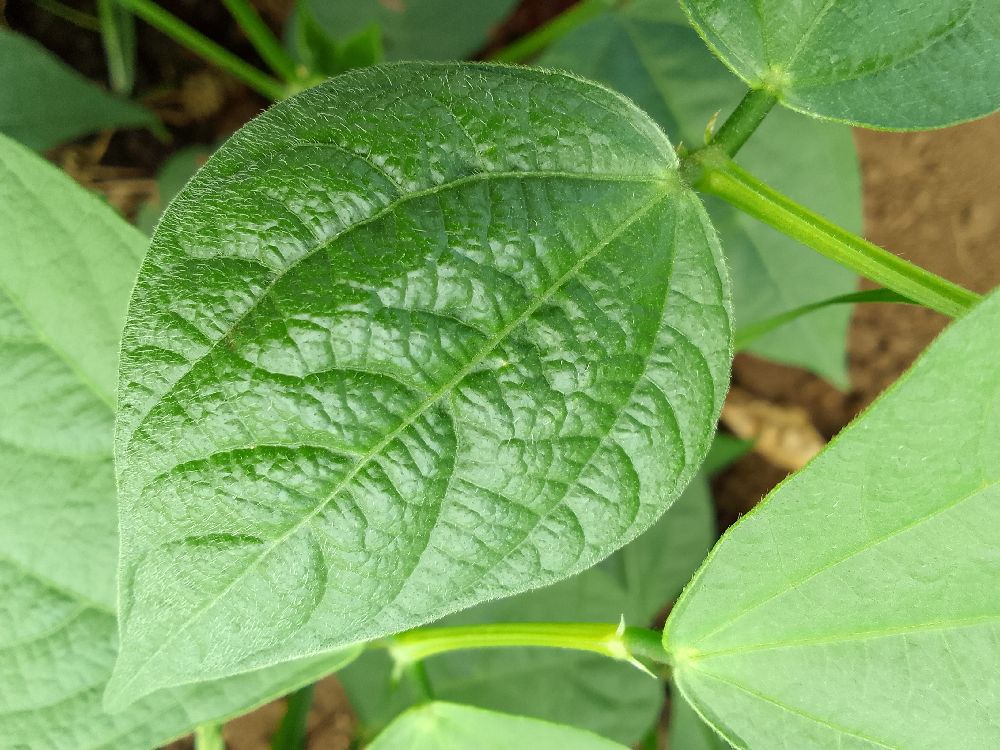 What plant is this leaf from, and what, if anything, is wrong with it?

common bean, healthy
